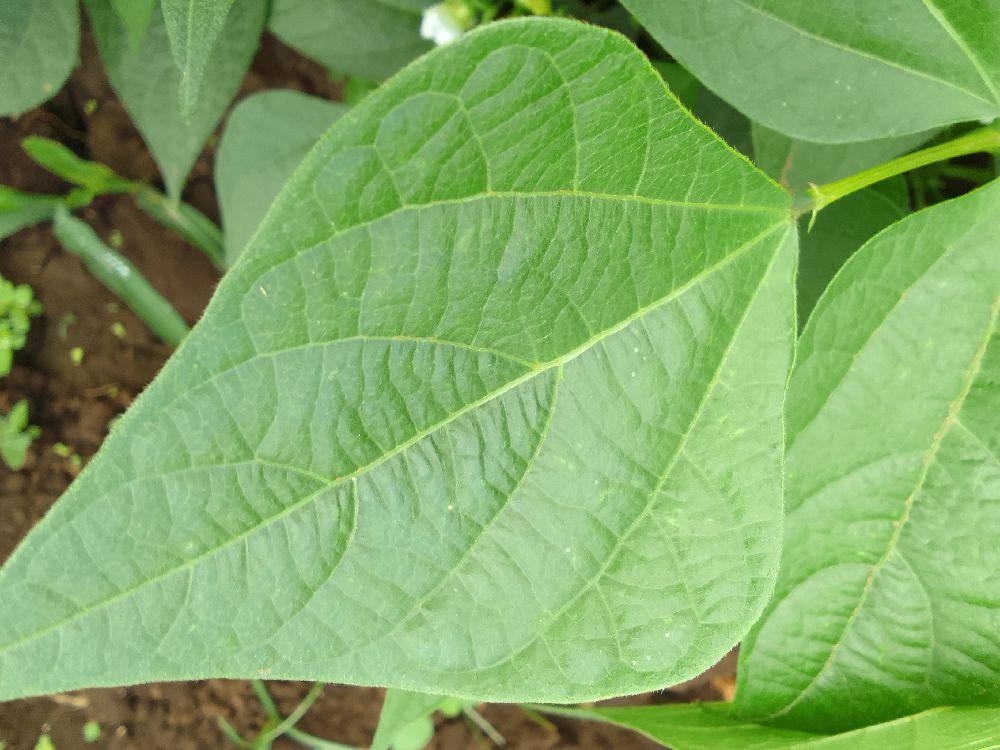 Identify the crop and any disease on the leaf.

common bean, healthy
